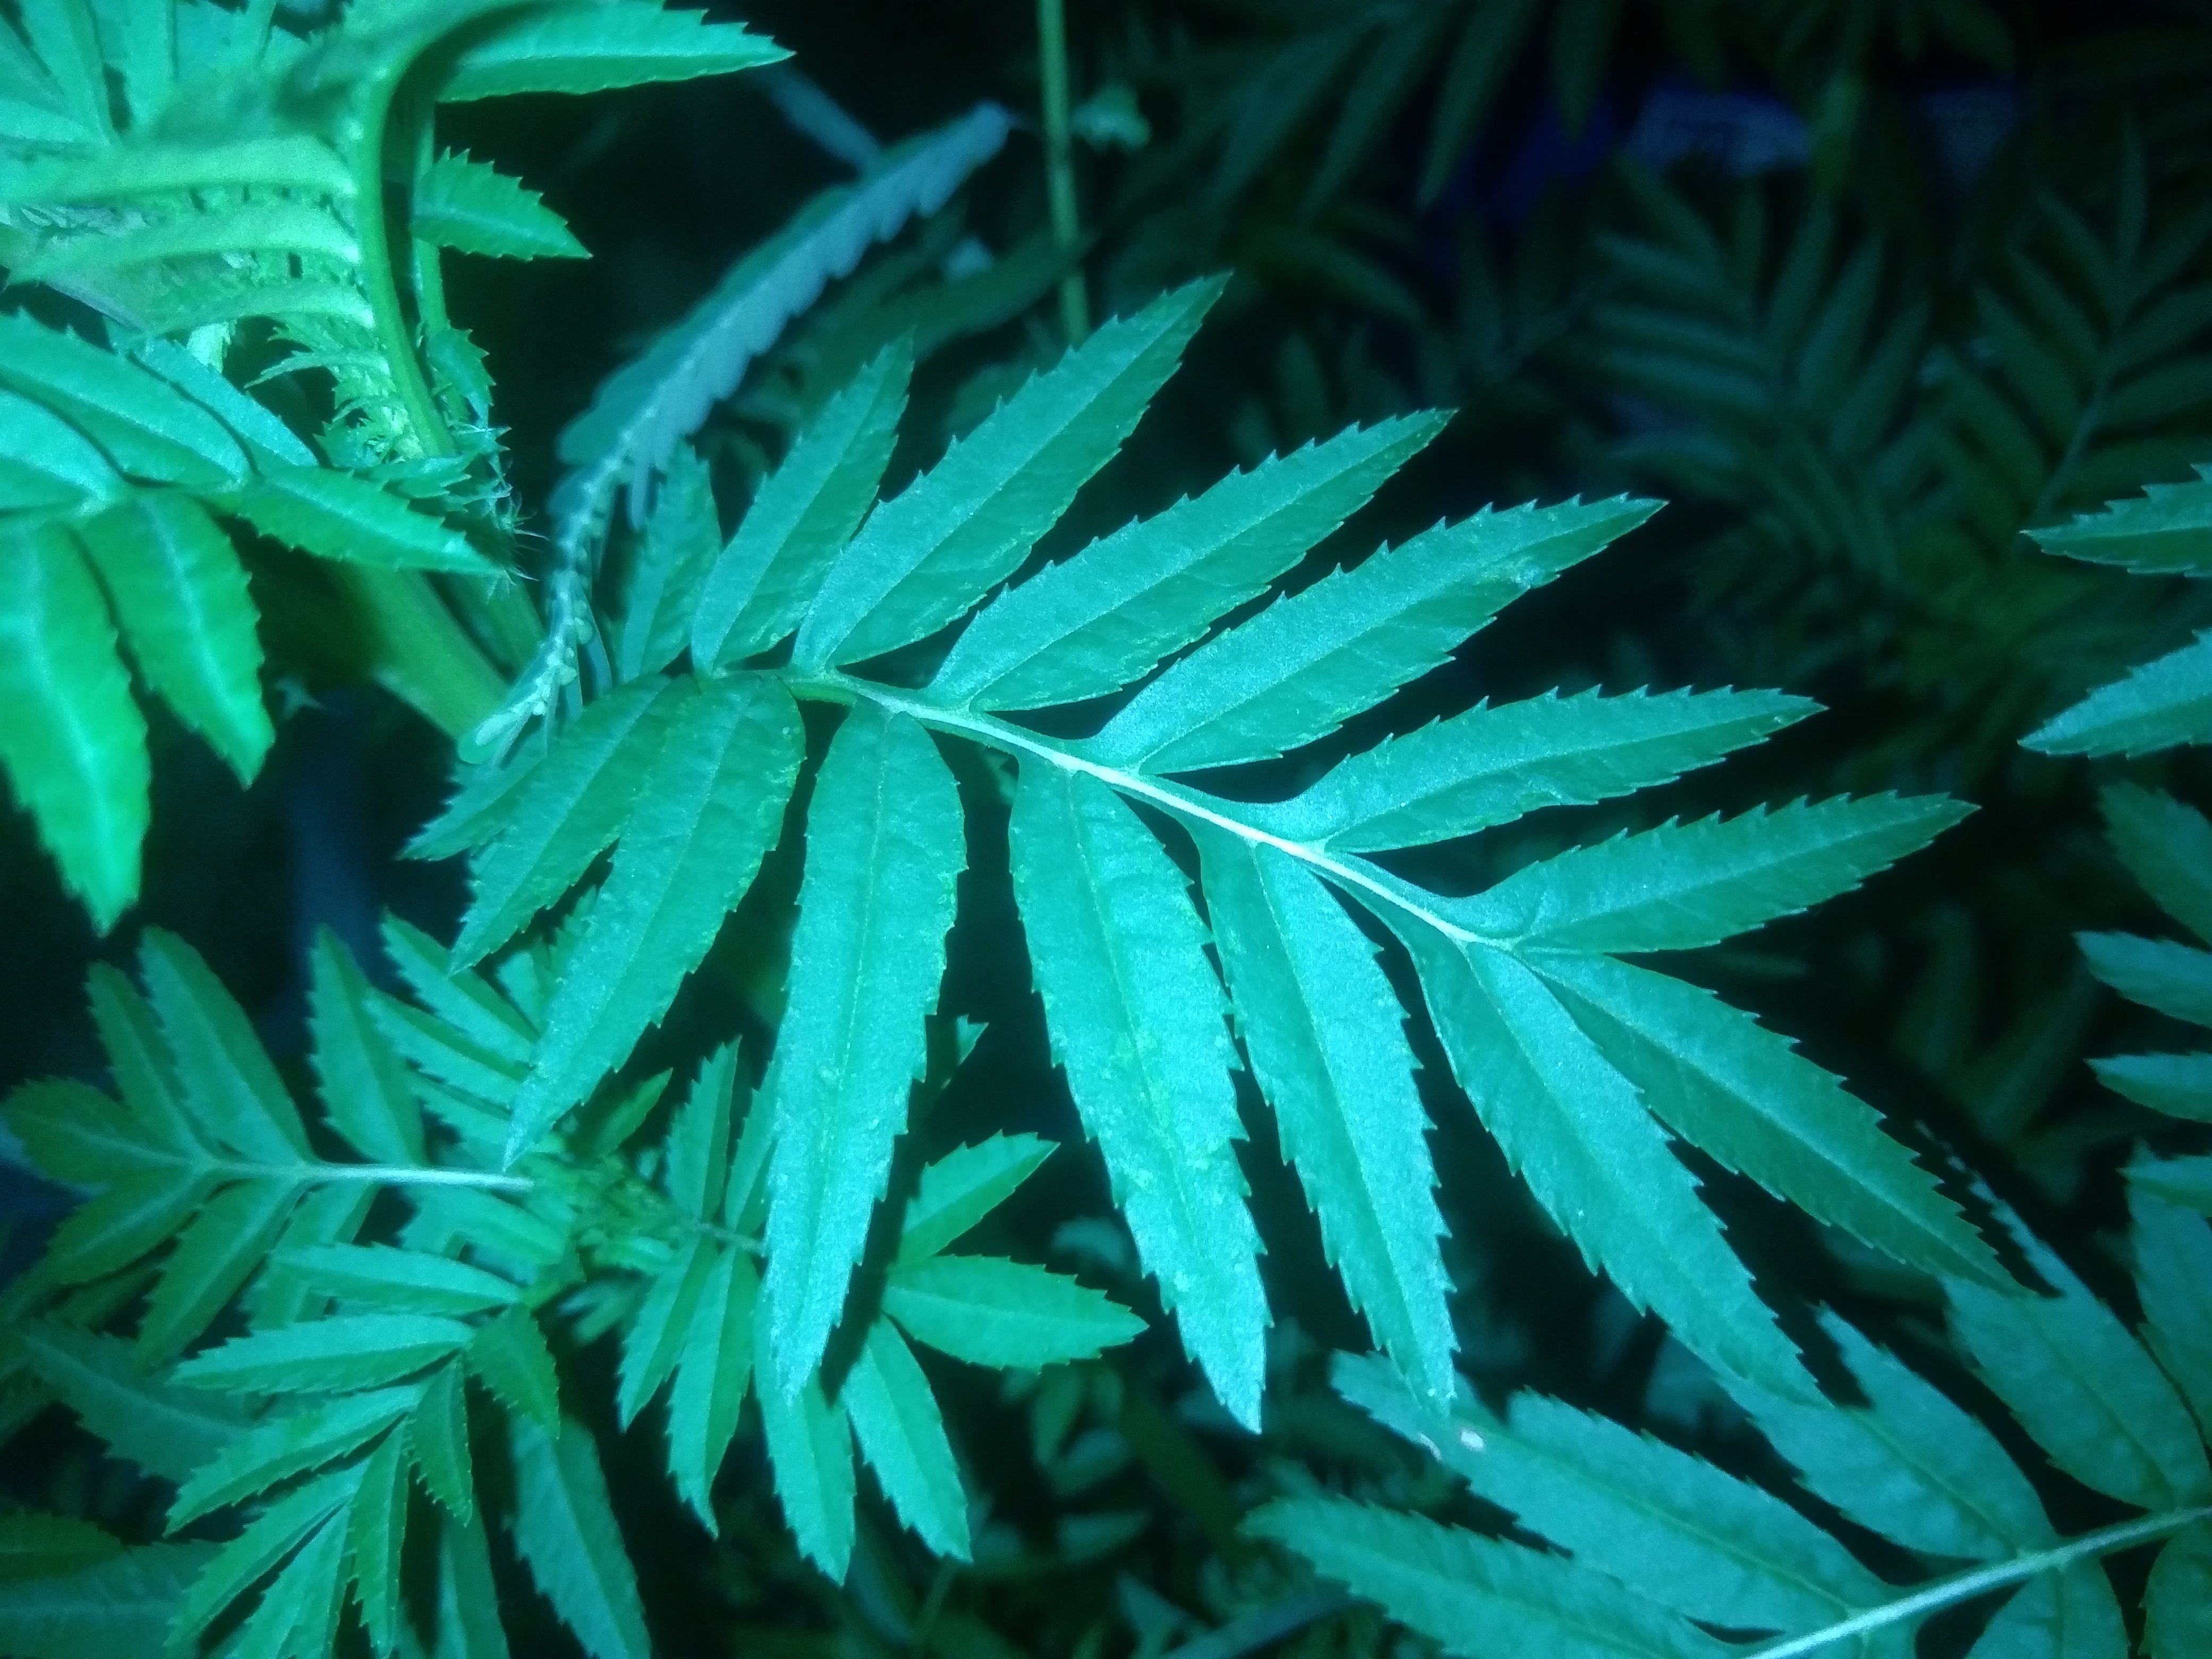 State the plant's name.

marigold
